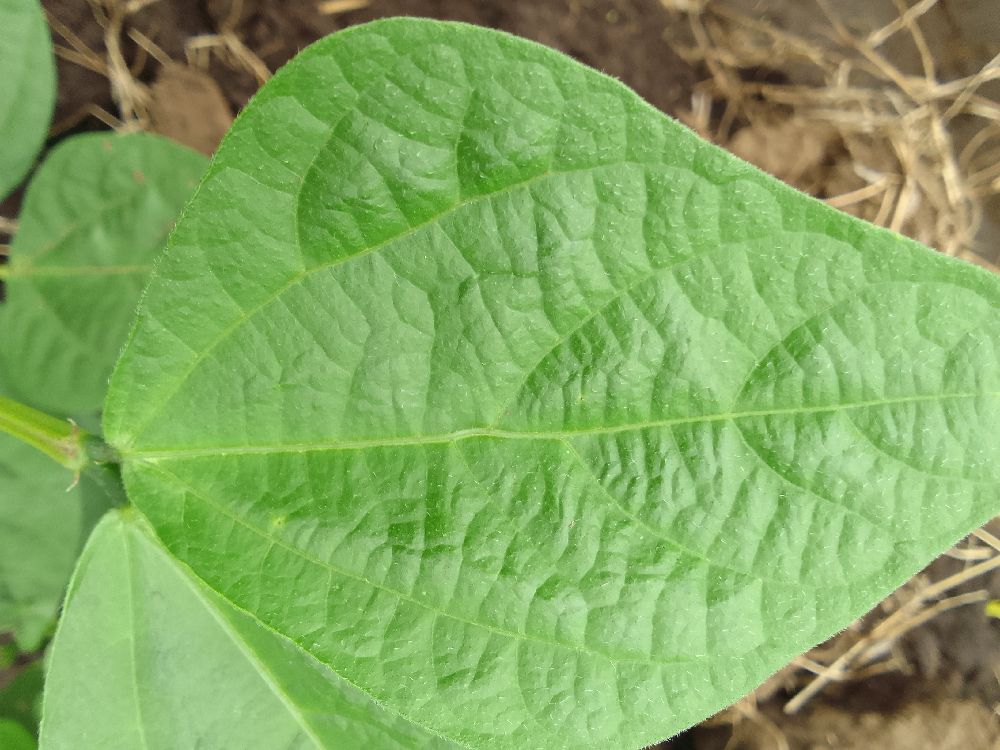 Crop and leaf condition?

common bean, healthy
